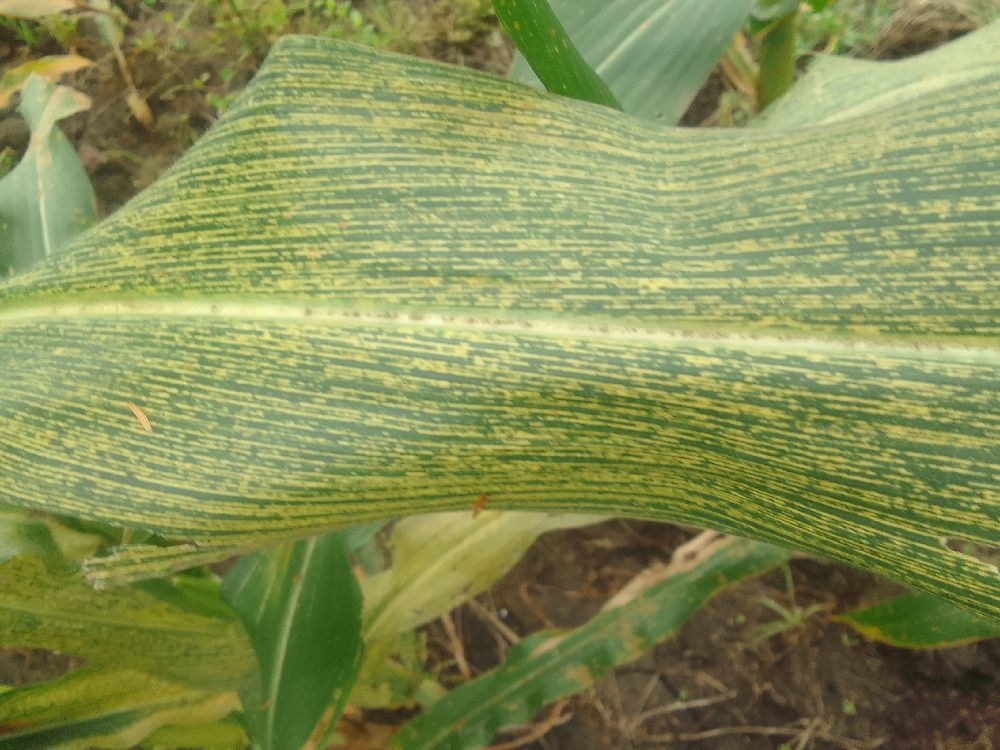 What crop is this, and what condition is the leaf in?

maize, maize streak virus
